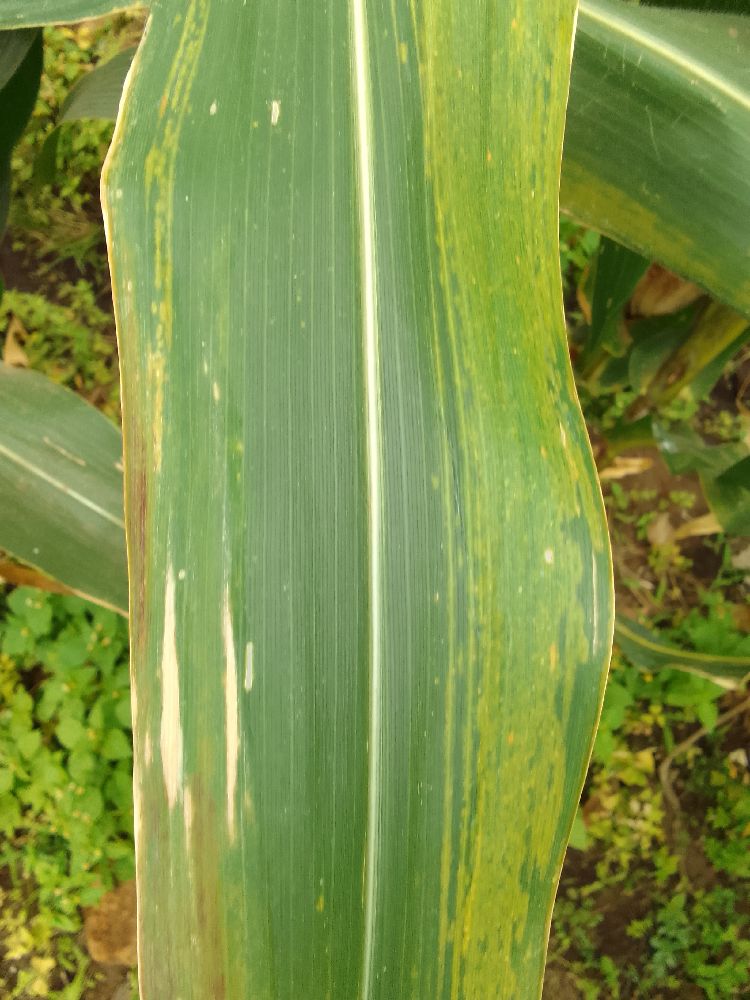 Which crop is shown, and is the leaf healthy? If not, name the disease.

maize, maize lethal necrosis
